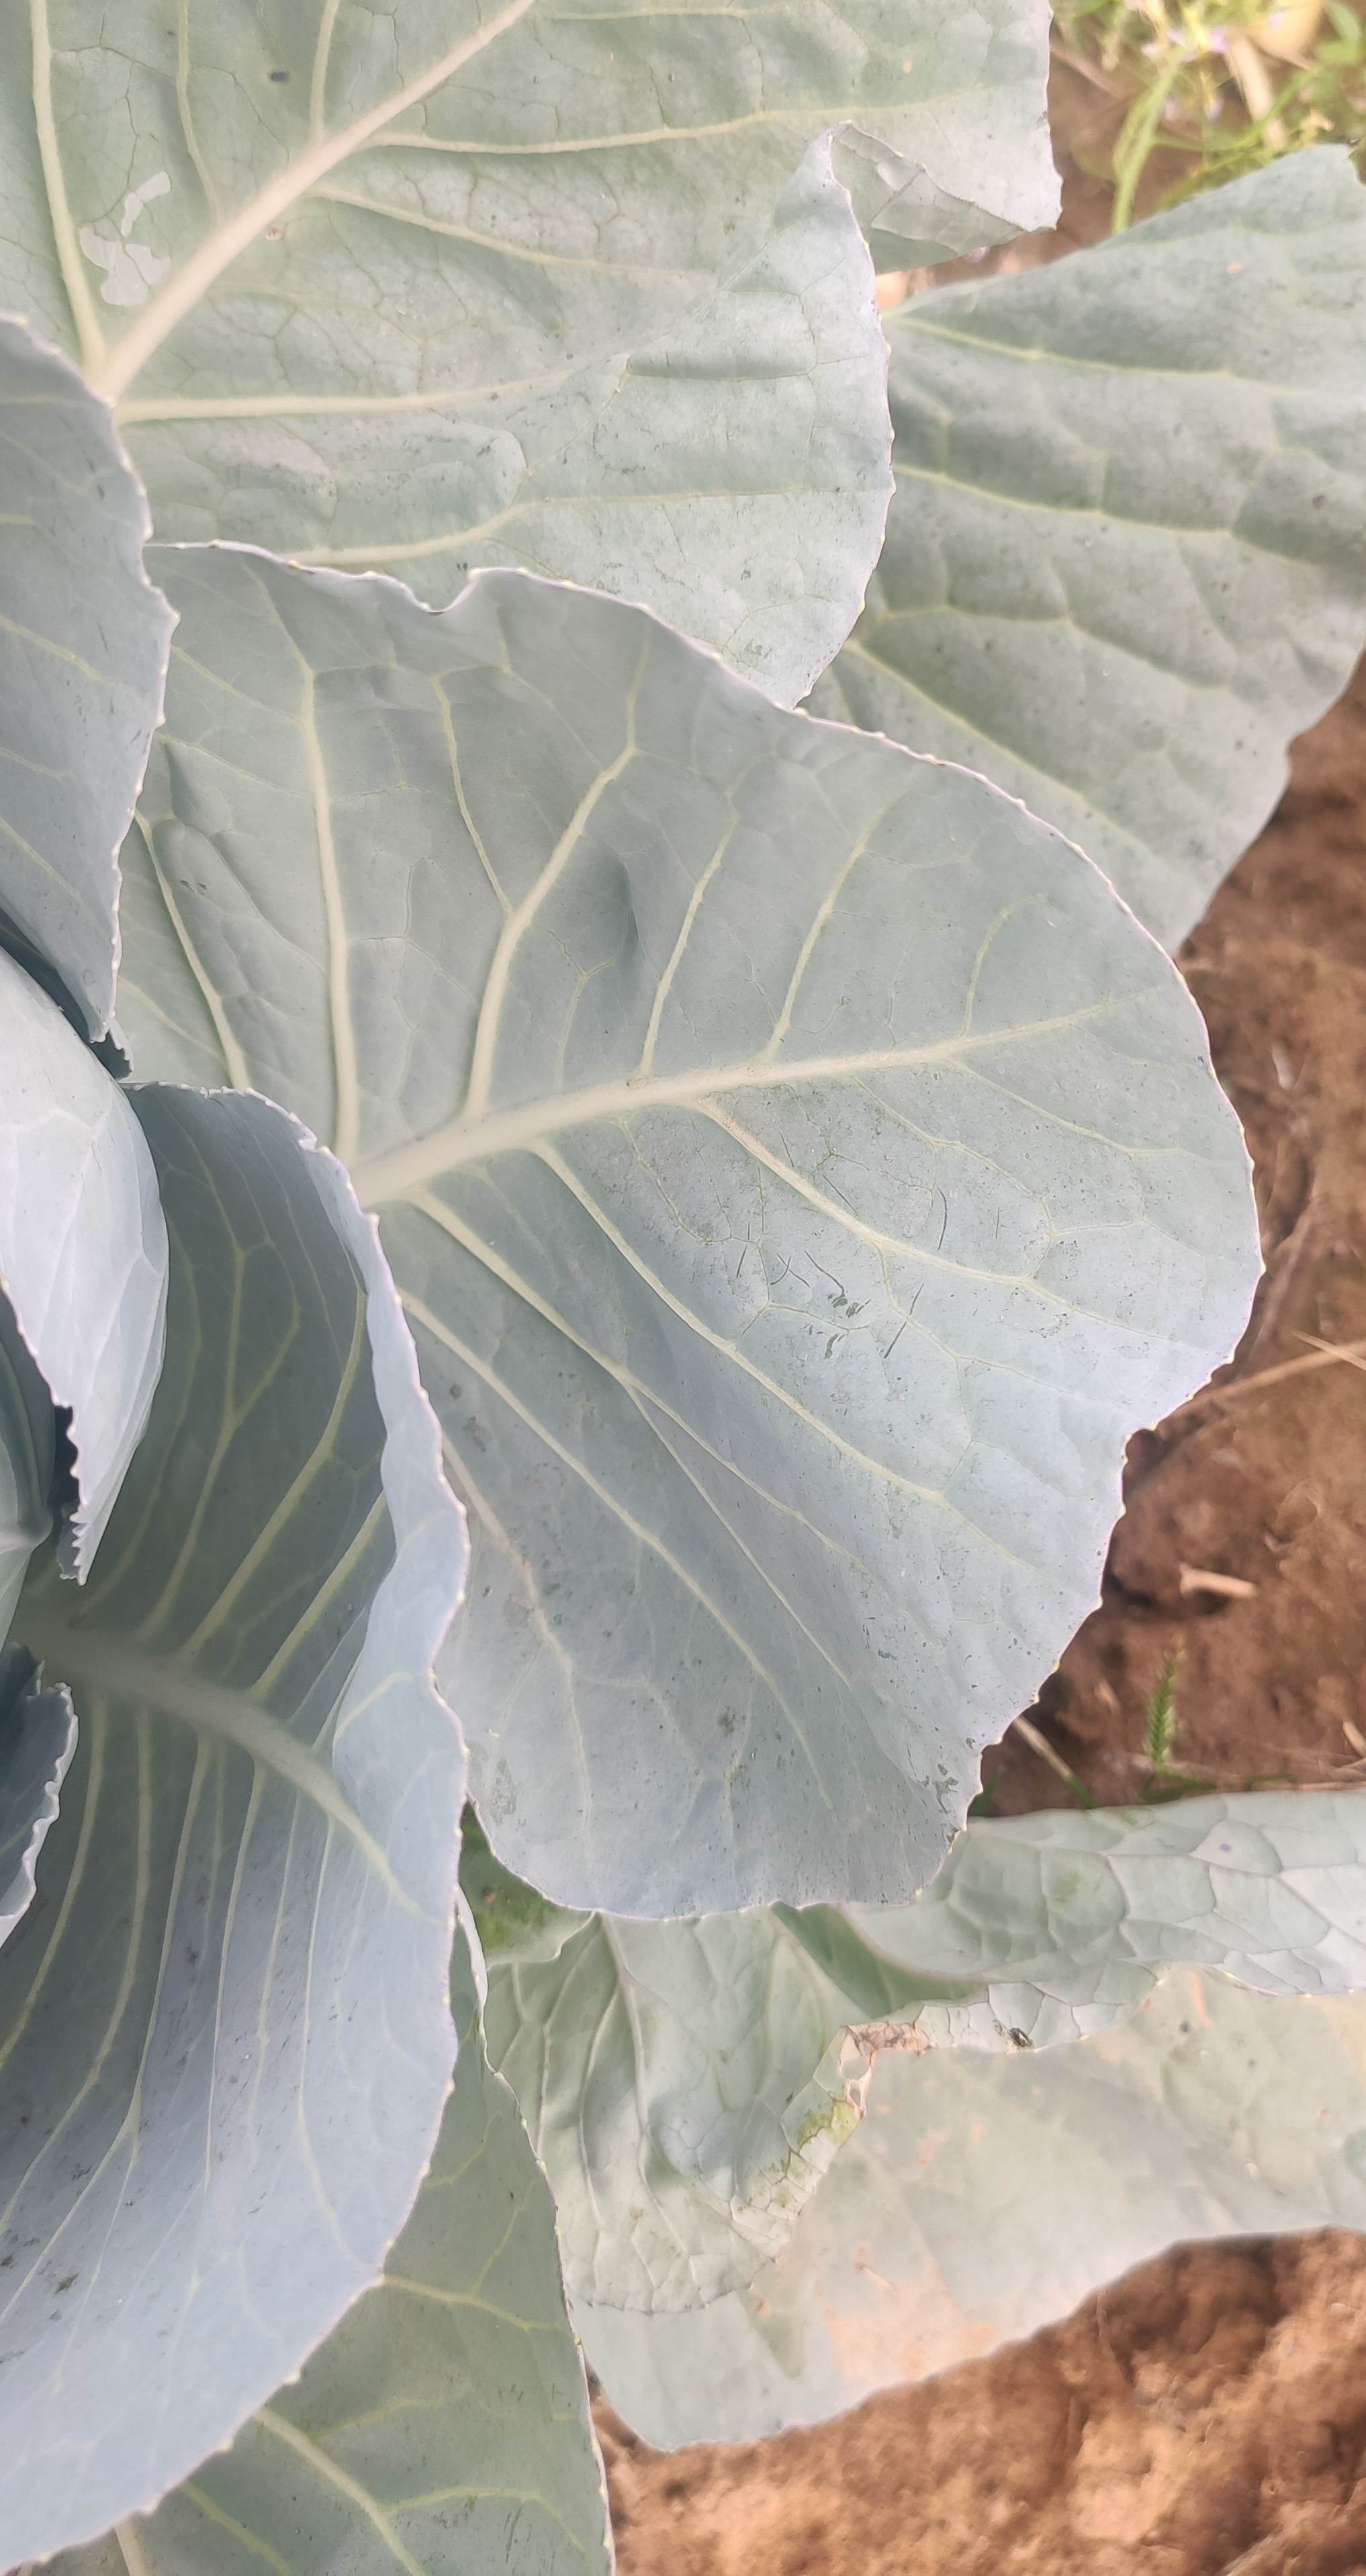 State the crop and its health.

cabbage, healthy
